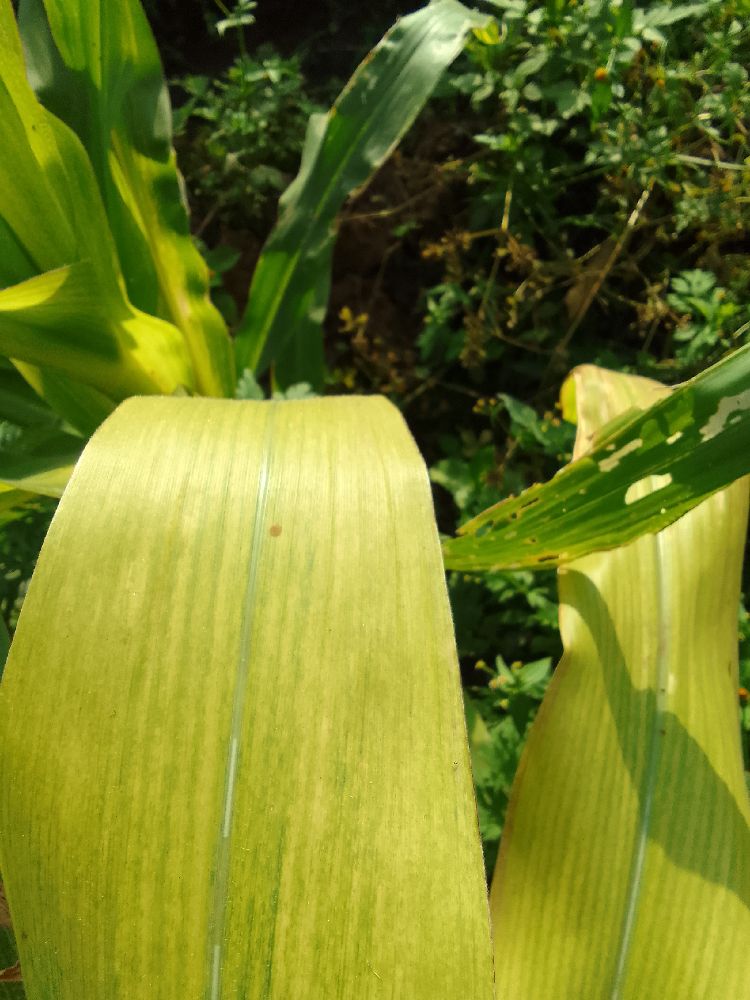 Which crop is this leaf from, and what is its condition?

maize, maize lethal necrosis
